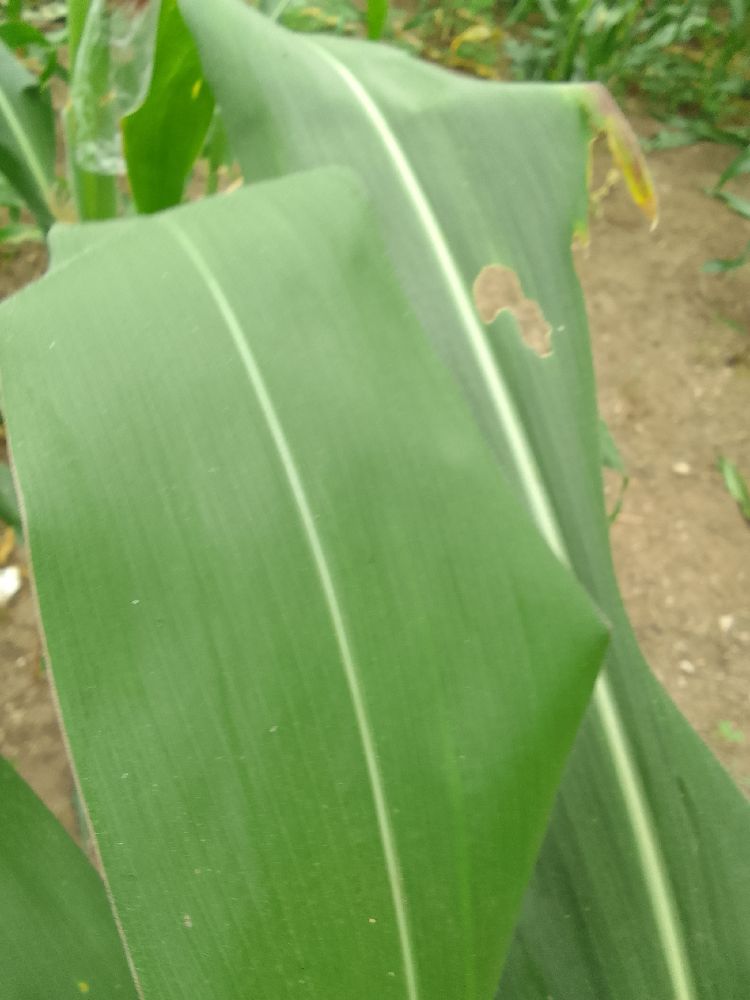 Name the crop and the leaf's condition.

maize, healthy
